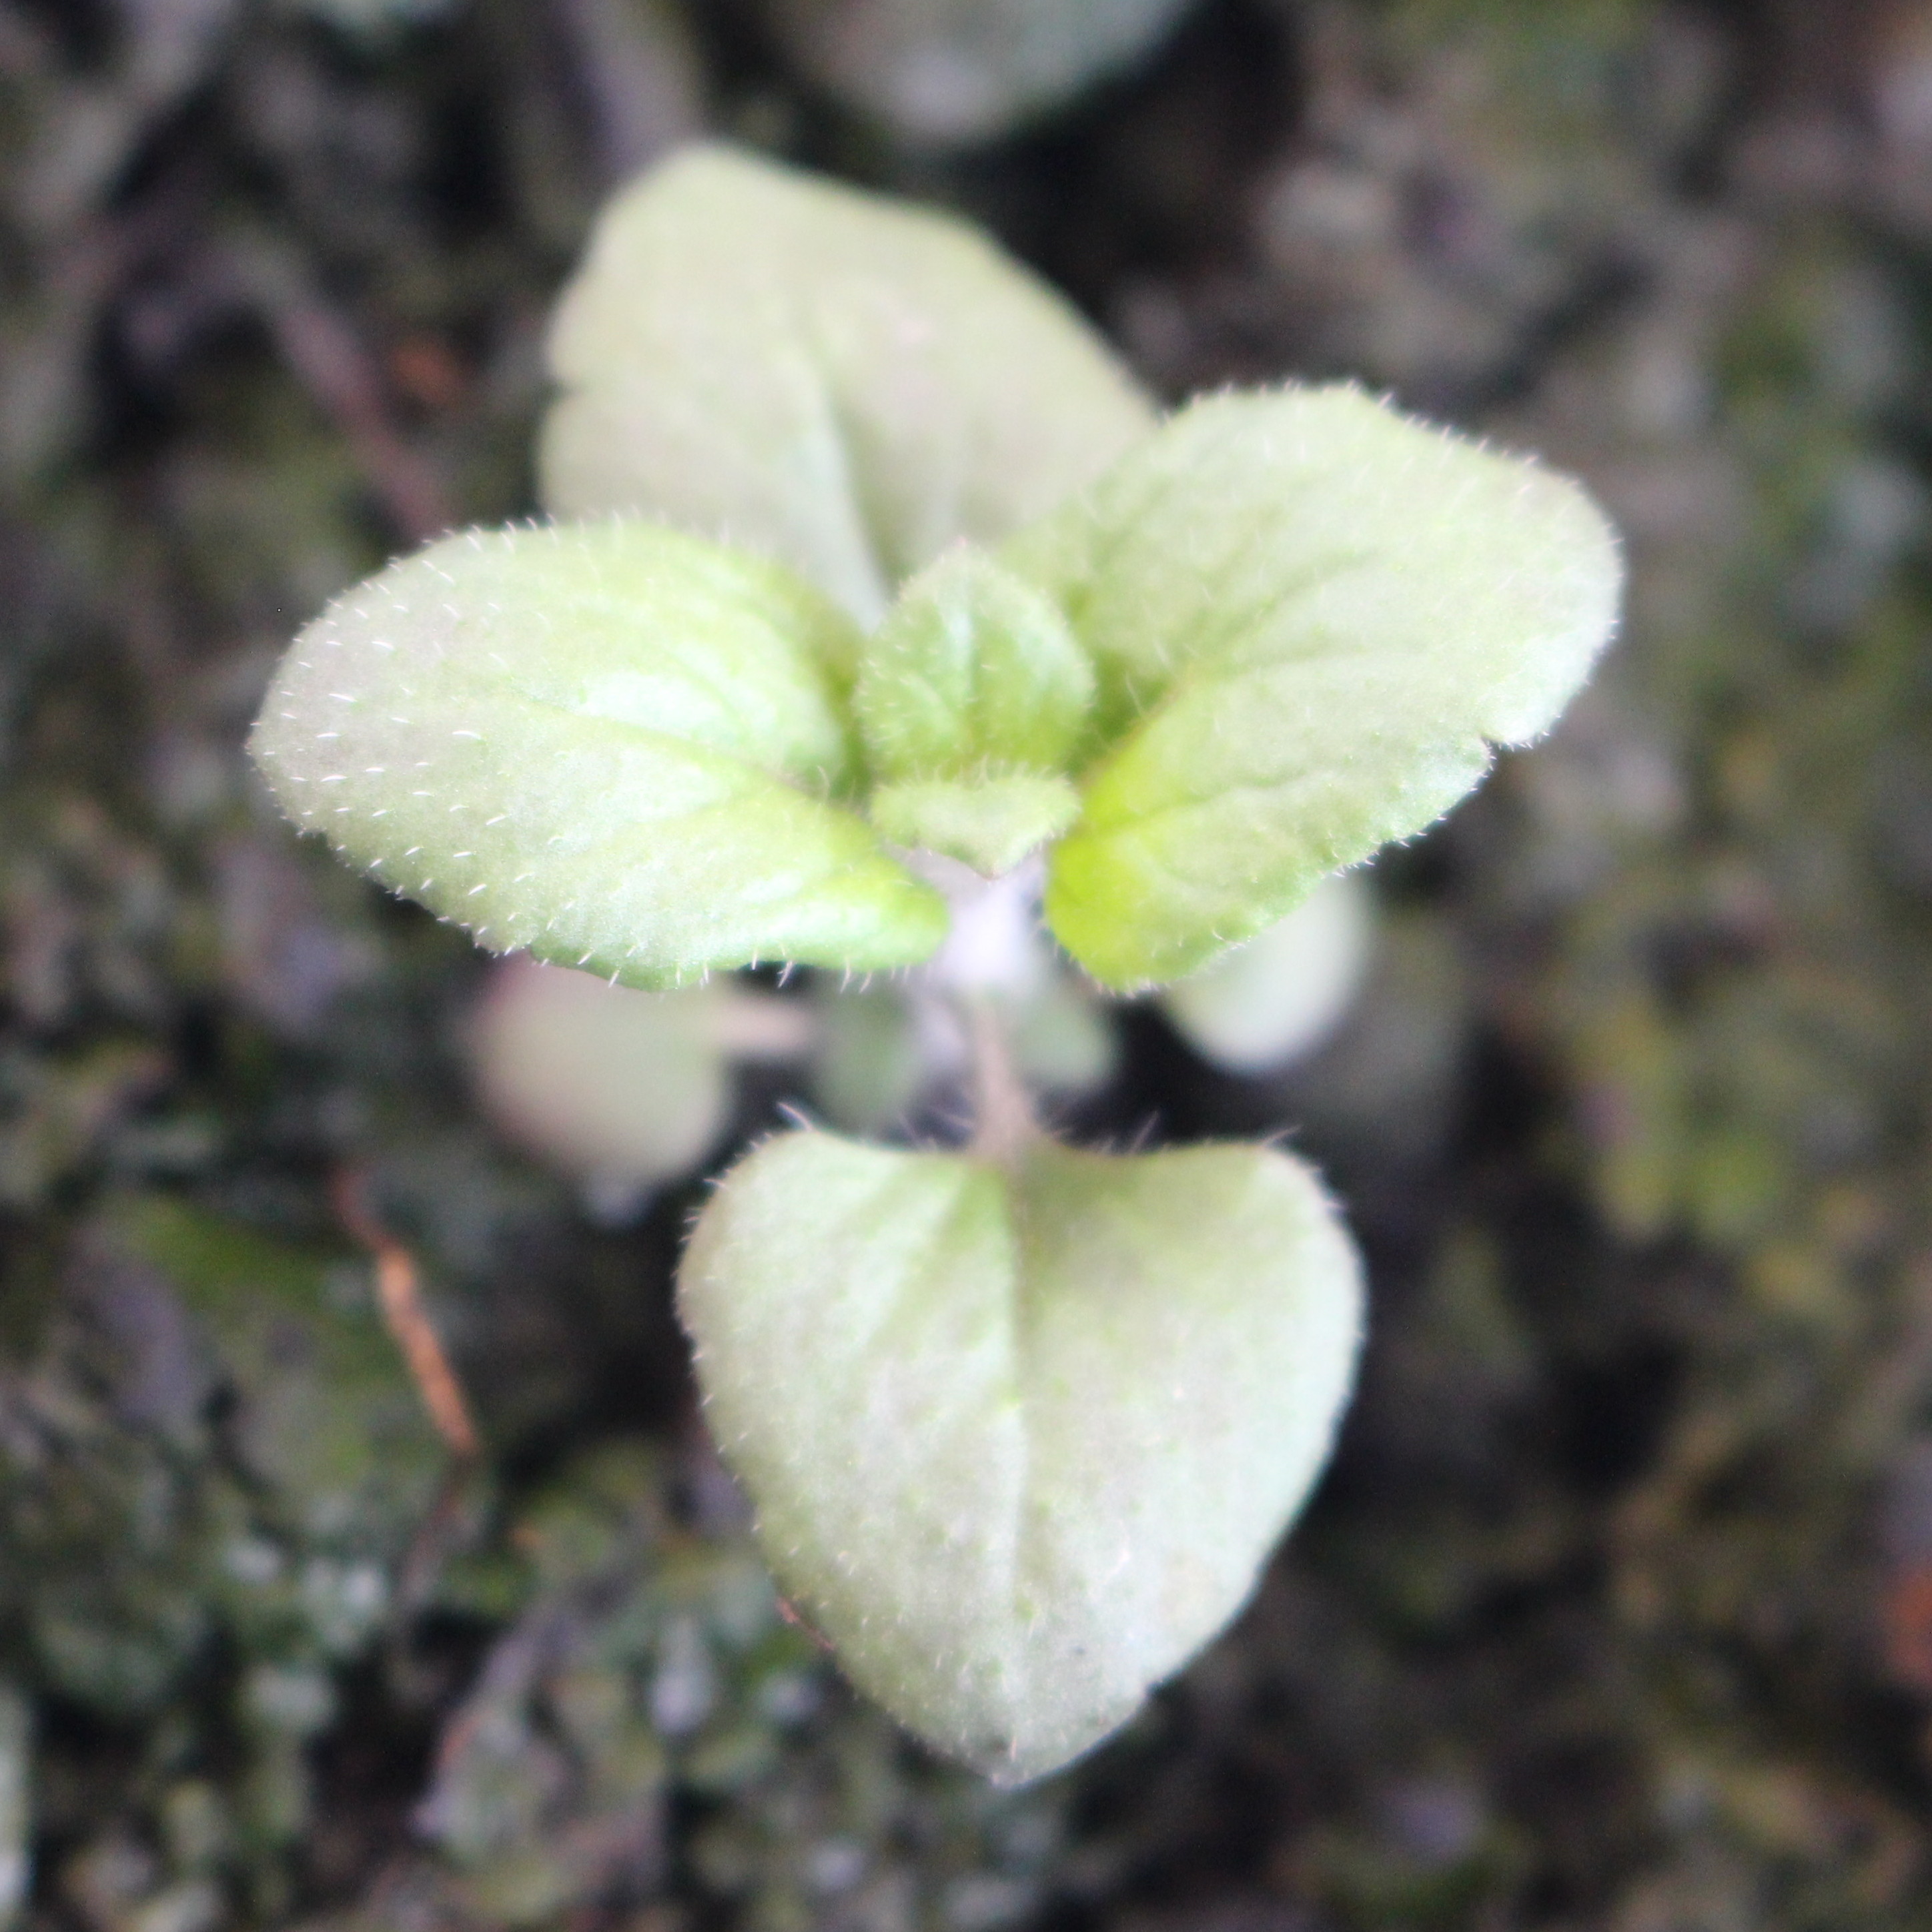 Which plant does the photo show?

Veronica persica
